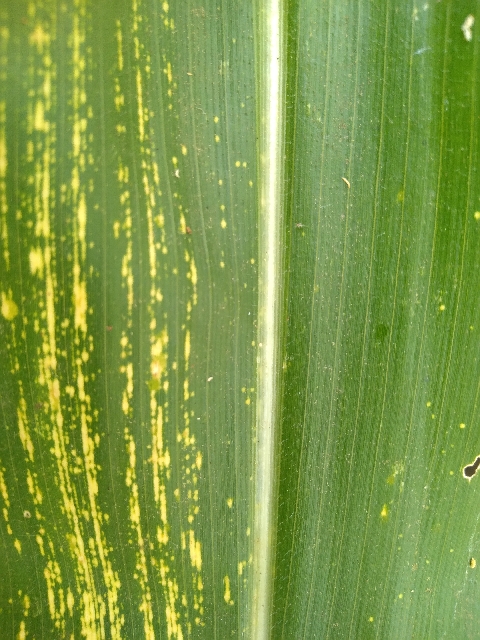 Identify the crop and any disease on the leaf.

maize, maize streak virus
